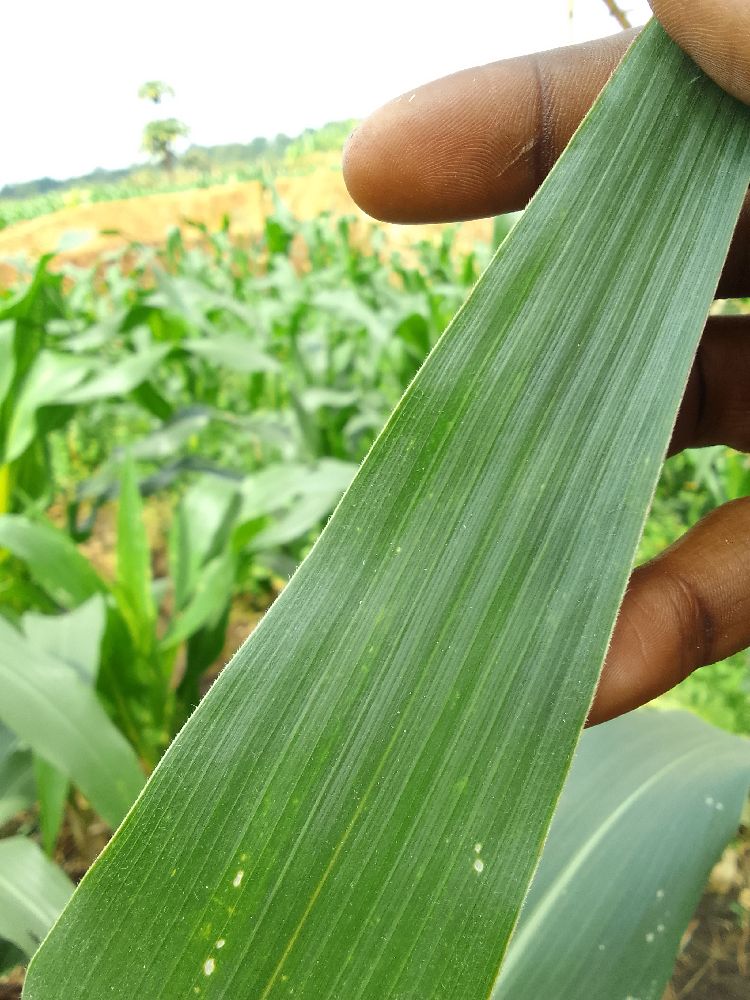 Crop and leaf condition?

maize, healthy
